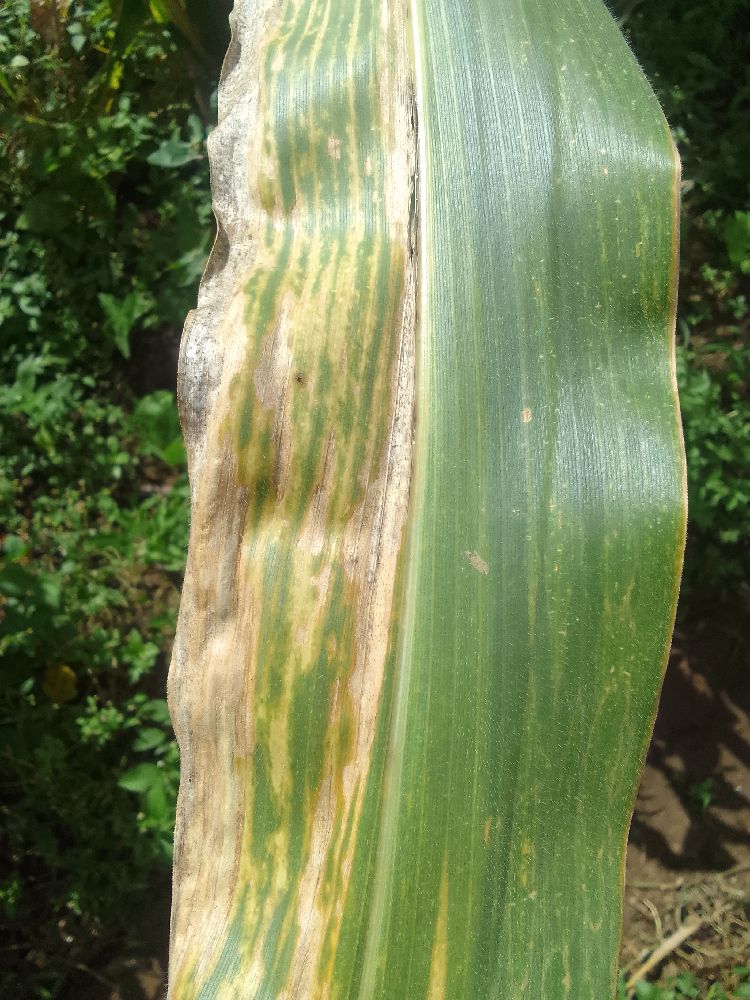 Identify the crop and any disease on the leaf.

maize, maize lethal necrosis
